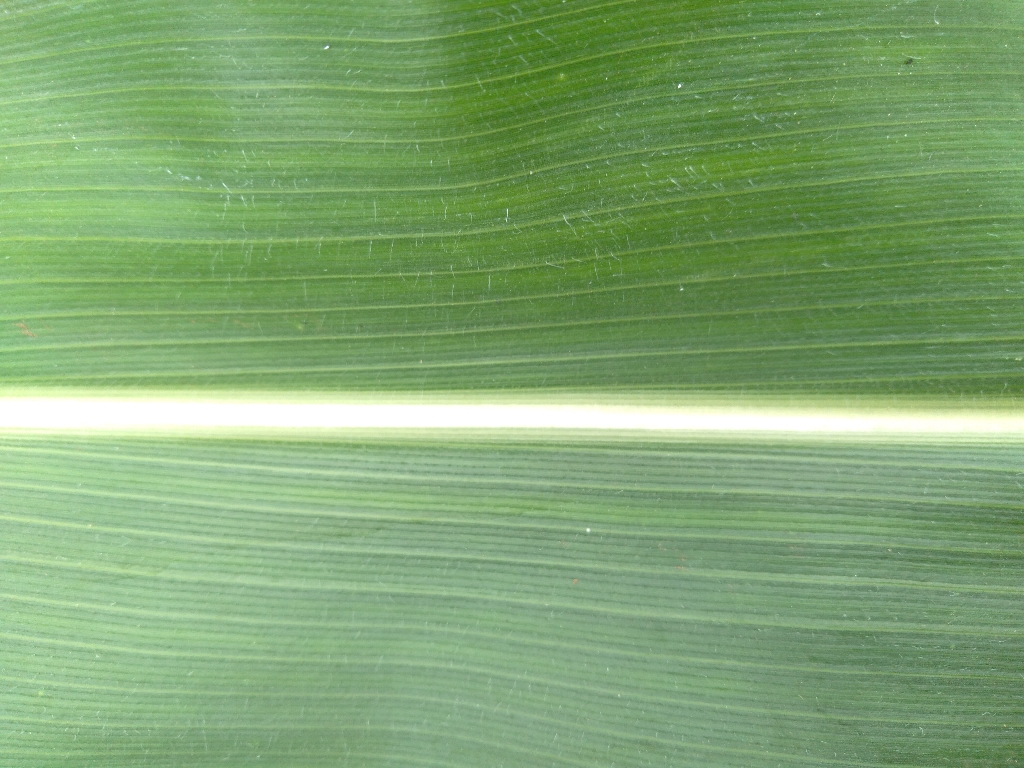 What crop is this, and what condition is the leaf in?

maize, healthy
